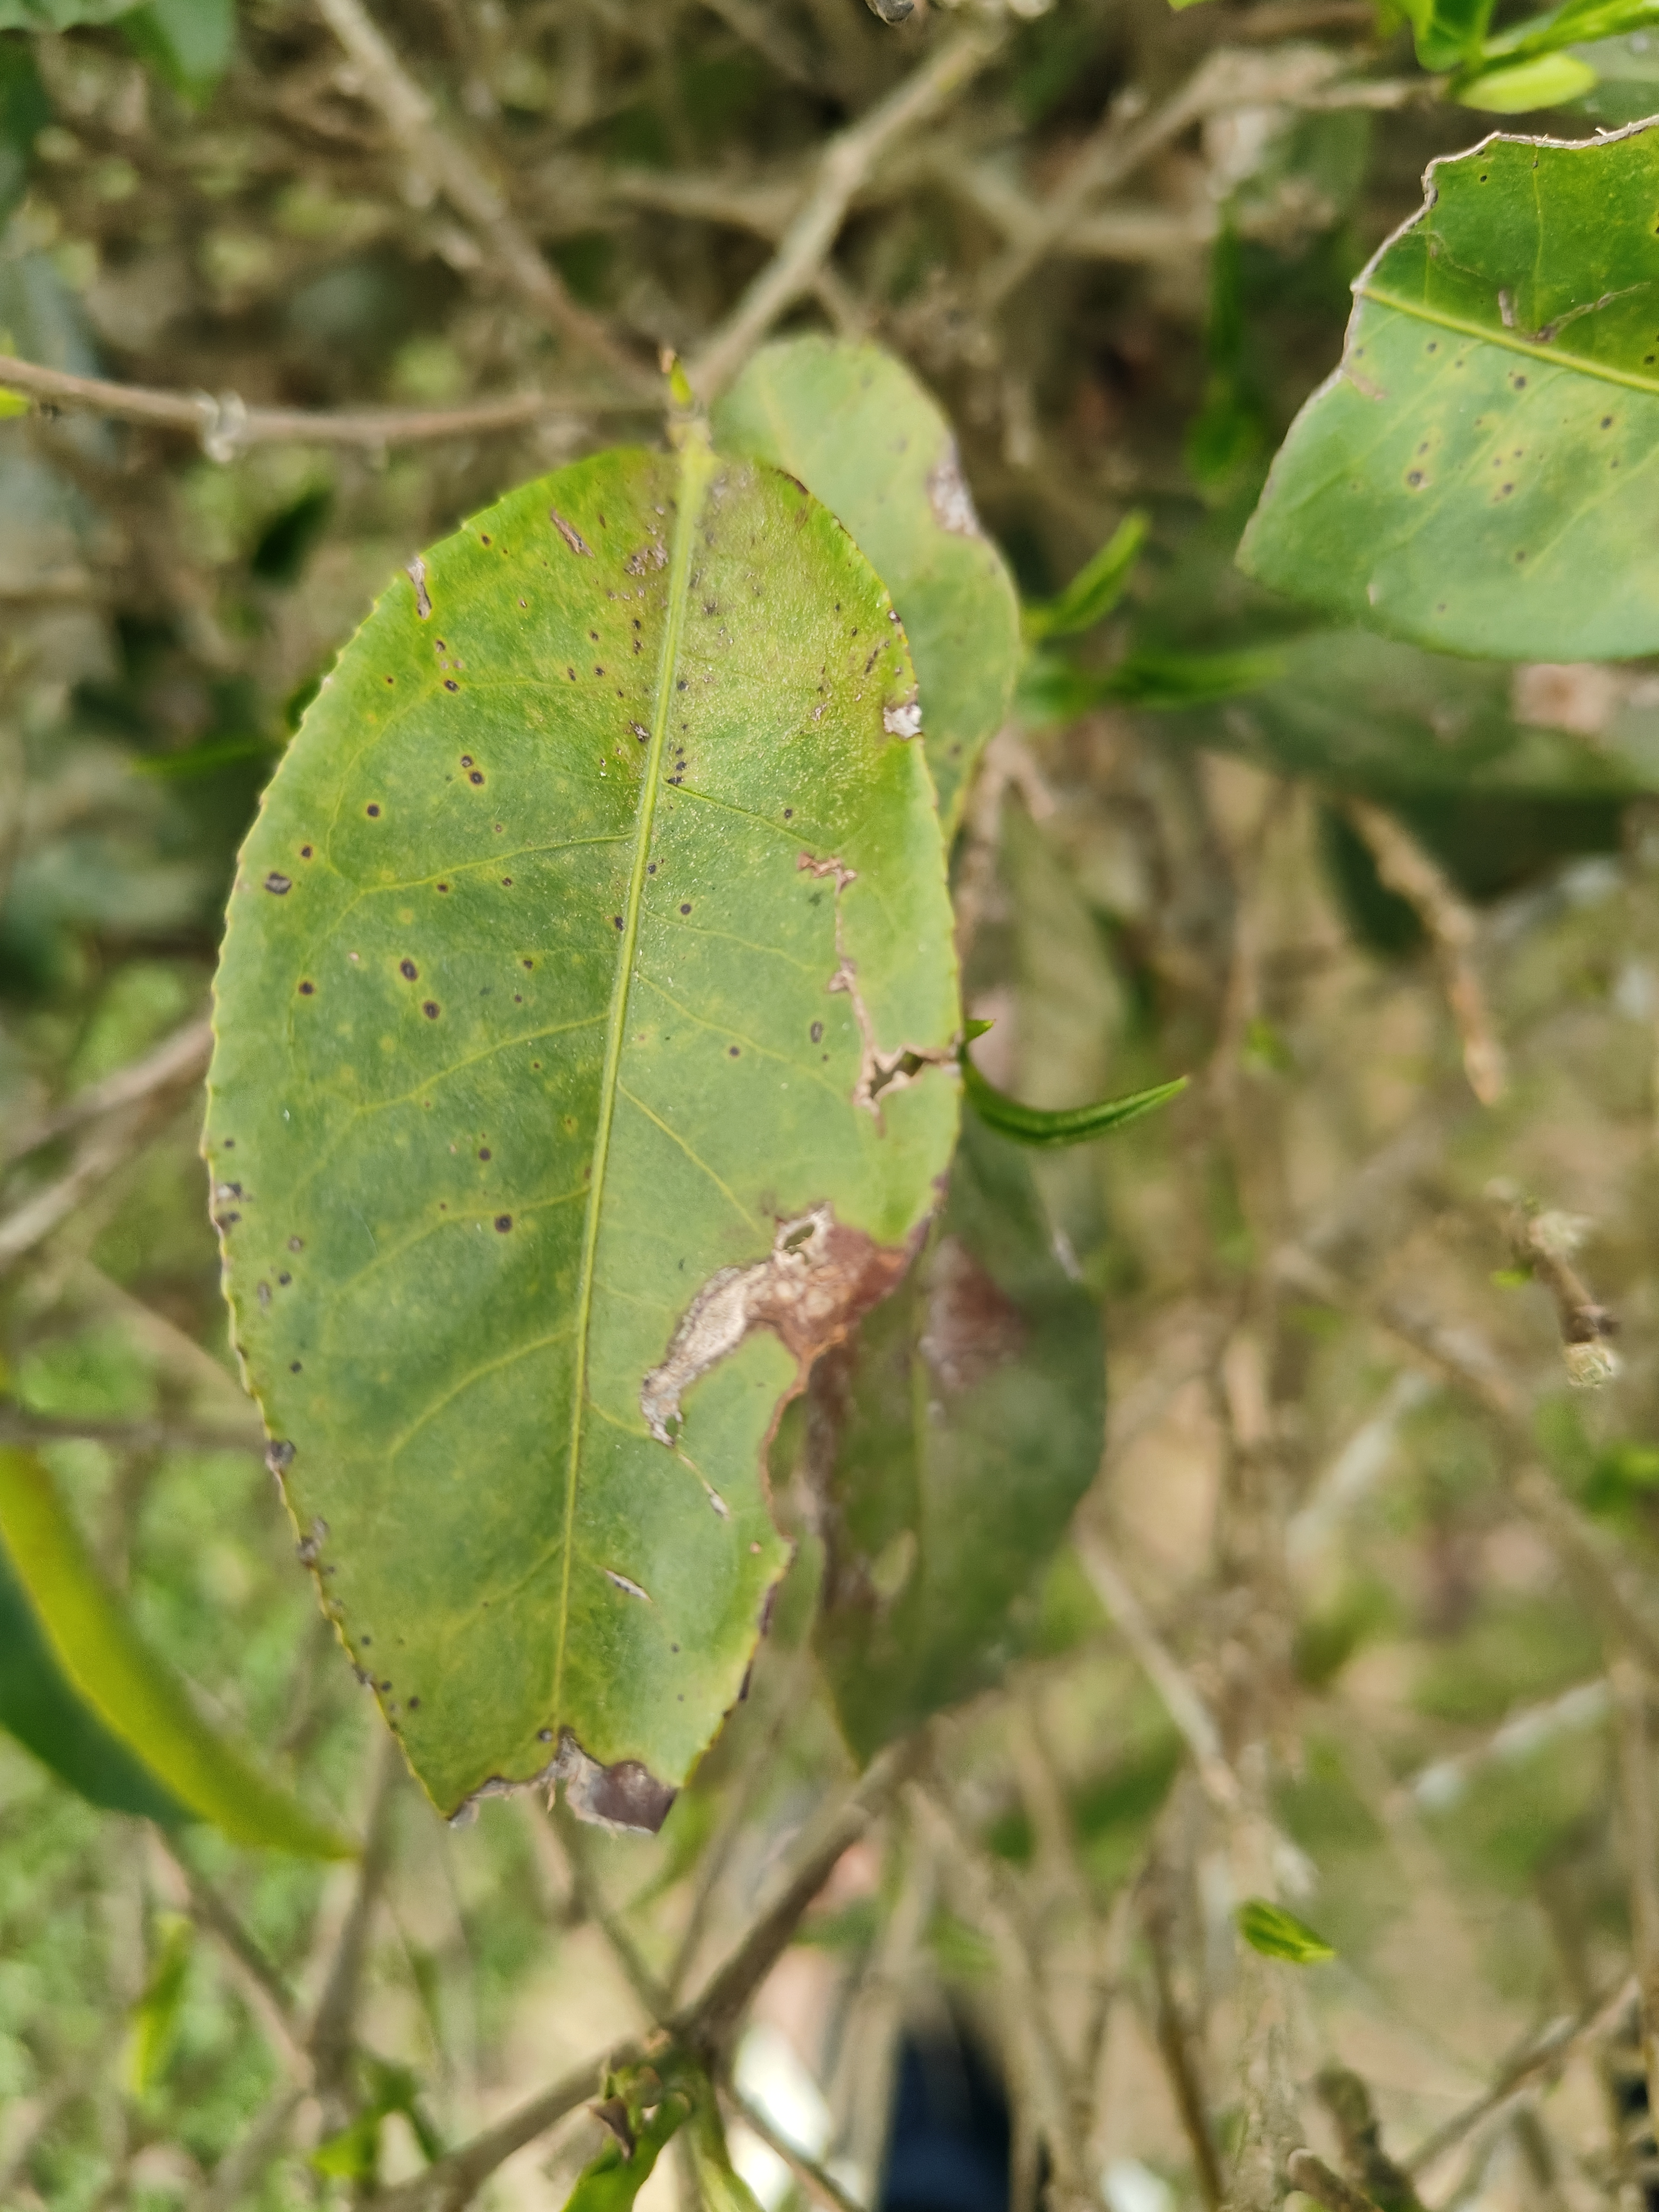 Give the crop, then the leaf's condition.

tea, blight
